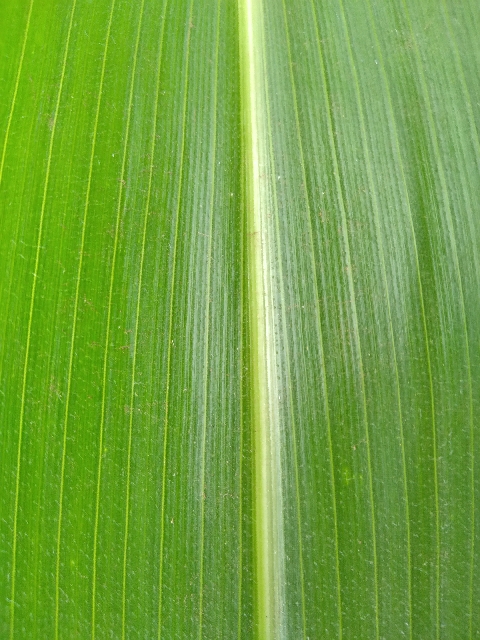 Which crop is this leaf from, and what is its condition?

maize, healthy
